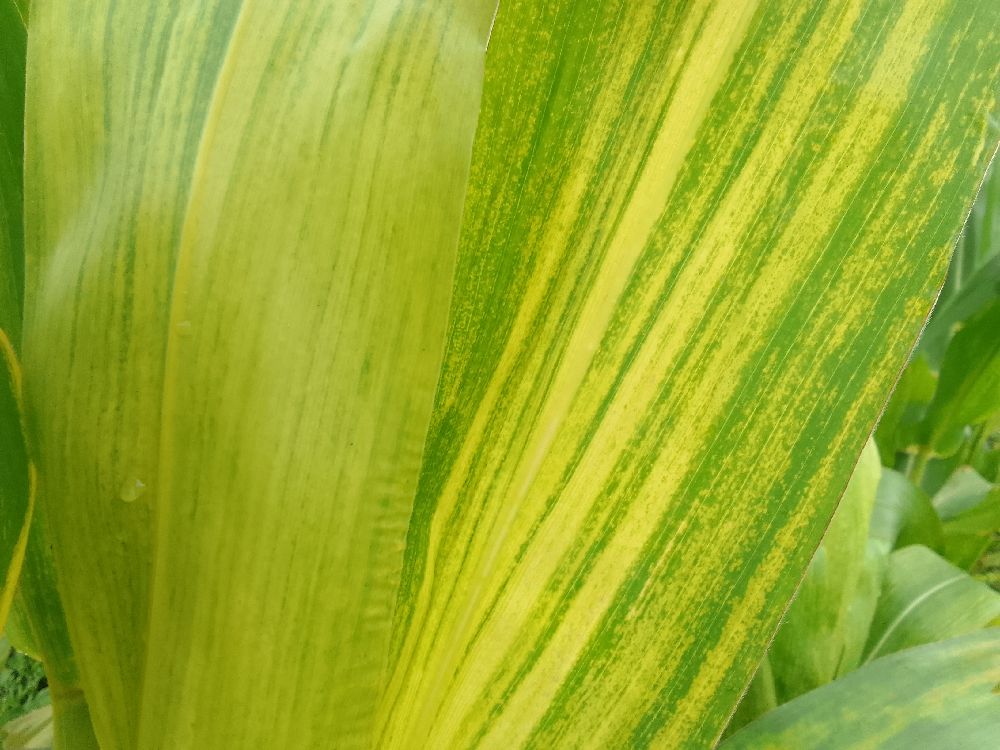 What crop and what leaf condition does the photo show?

maize, maize lethal necrosis
